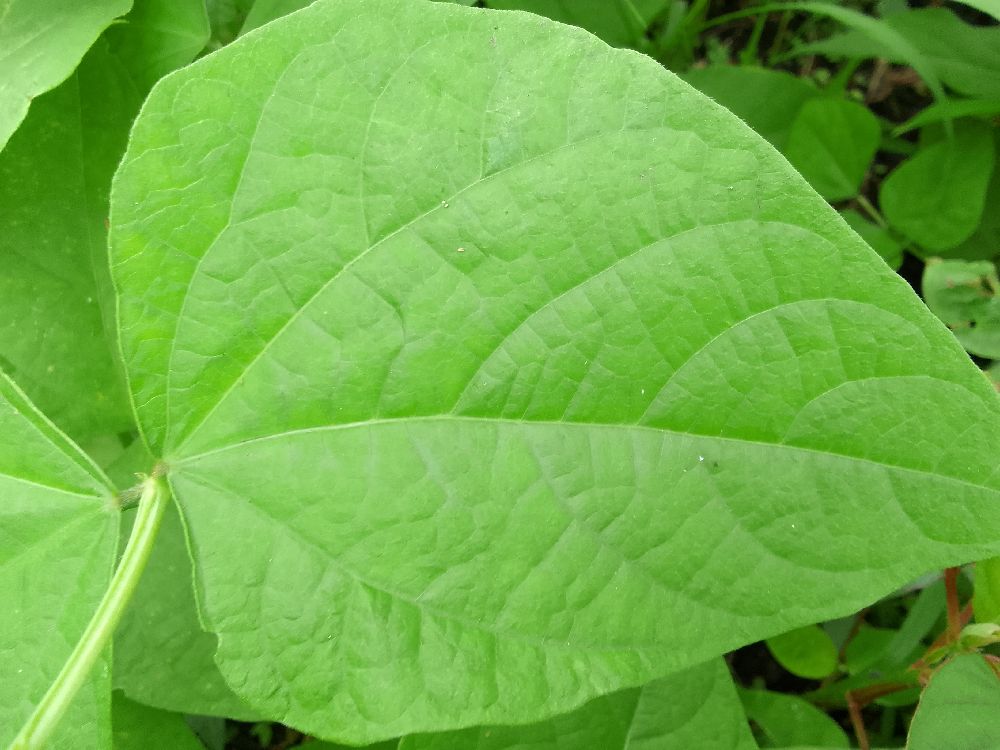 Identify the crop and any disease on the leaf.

common bean, healthy
